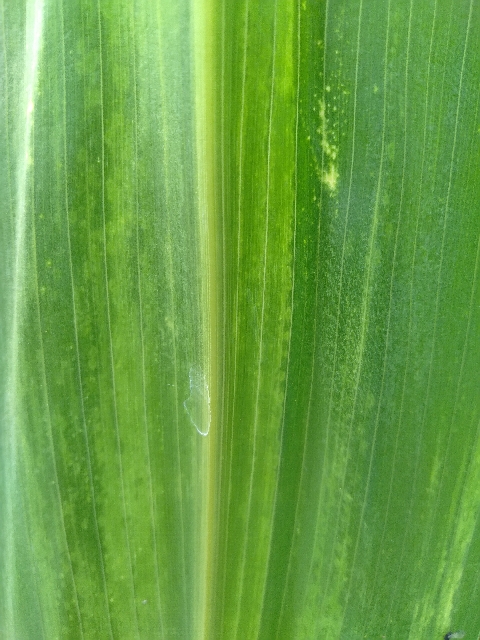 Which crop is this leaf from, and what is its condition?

maize, maize lethal necrosis
